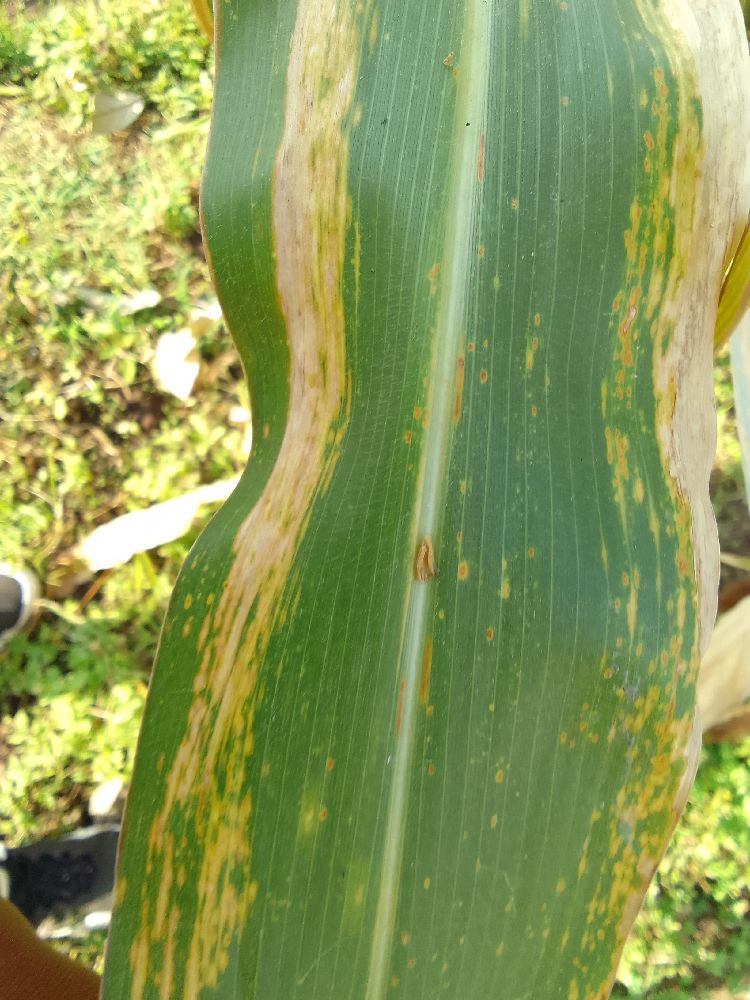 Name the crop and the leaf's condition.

maize, maize lethal necrosis
